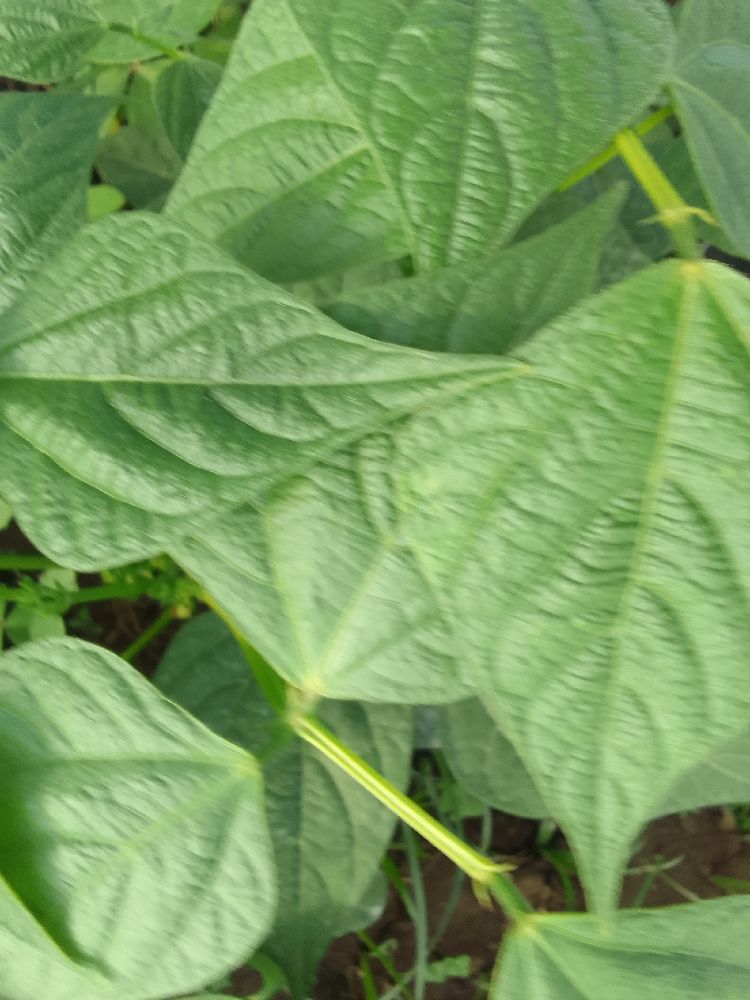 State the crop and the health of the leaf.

common bean, healthy
